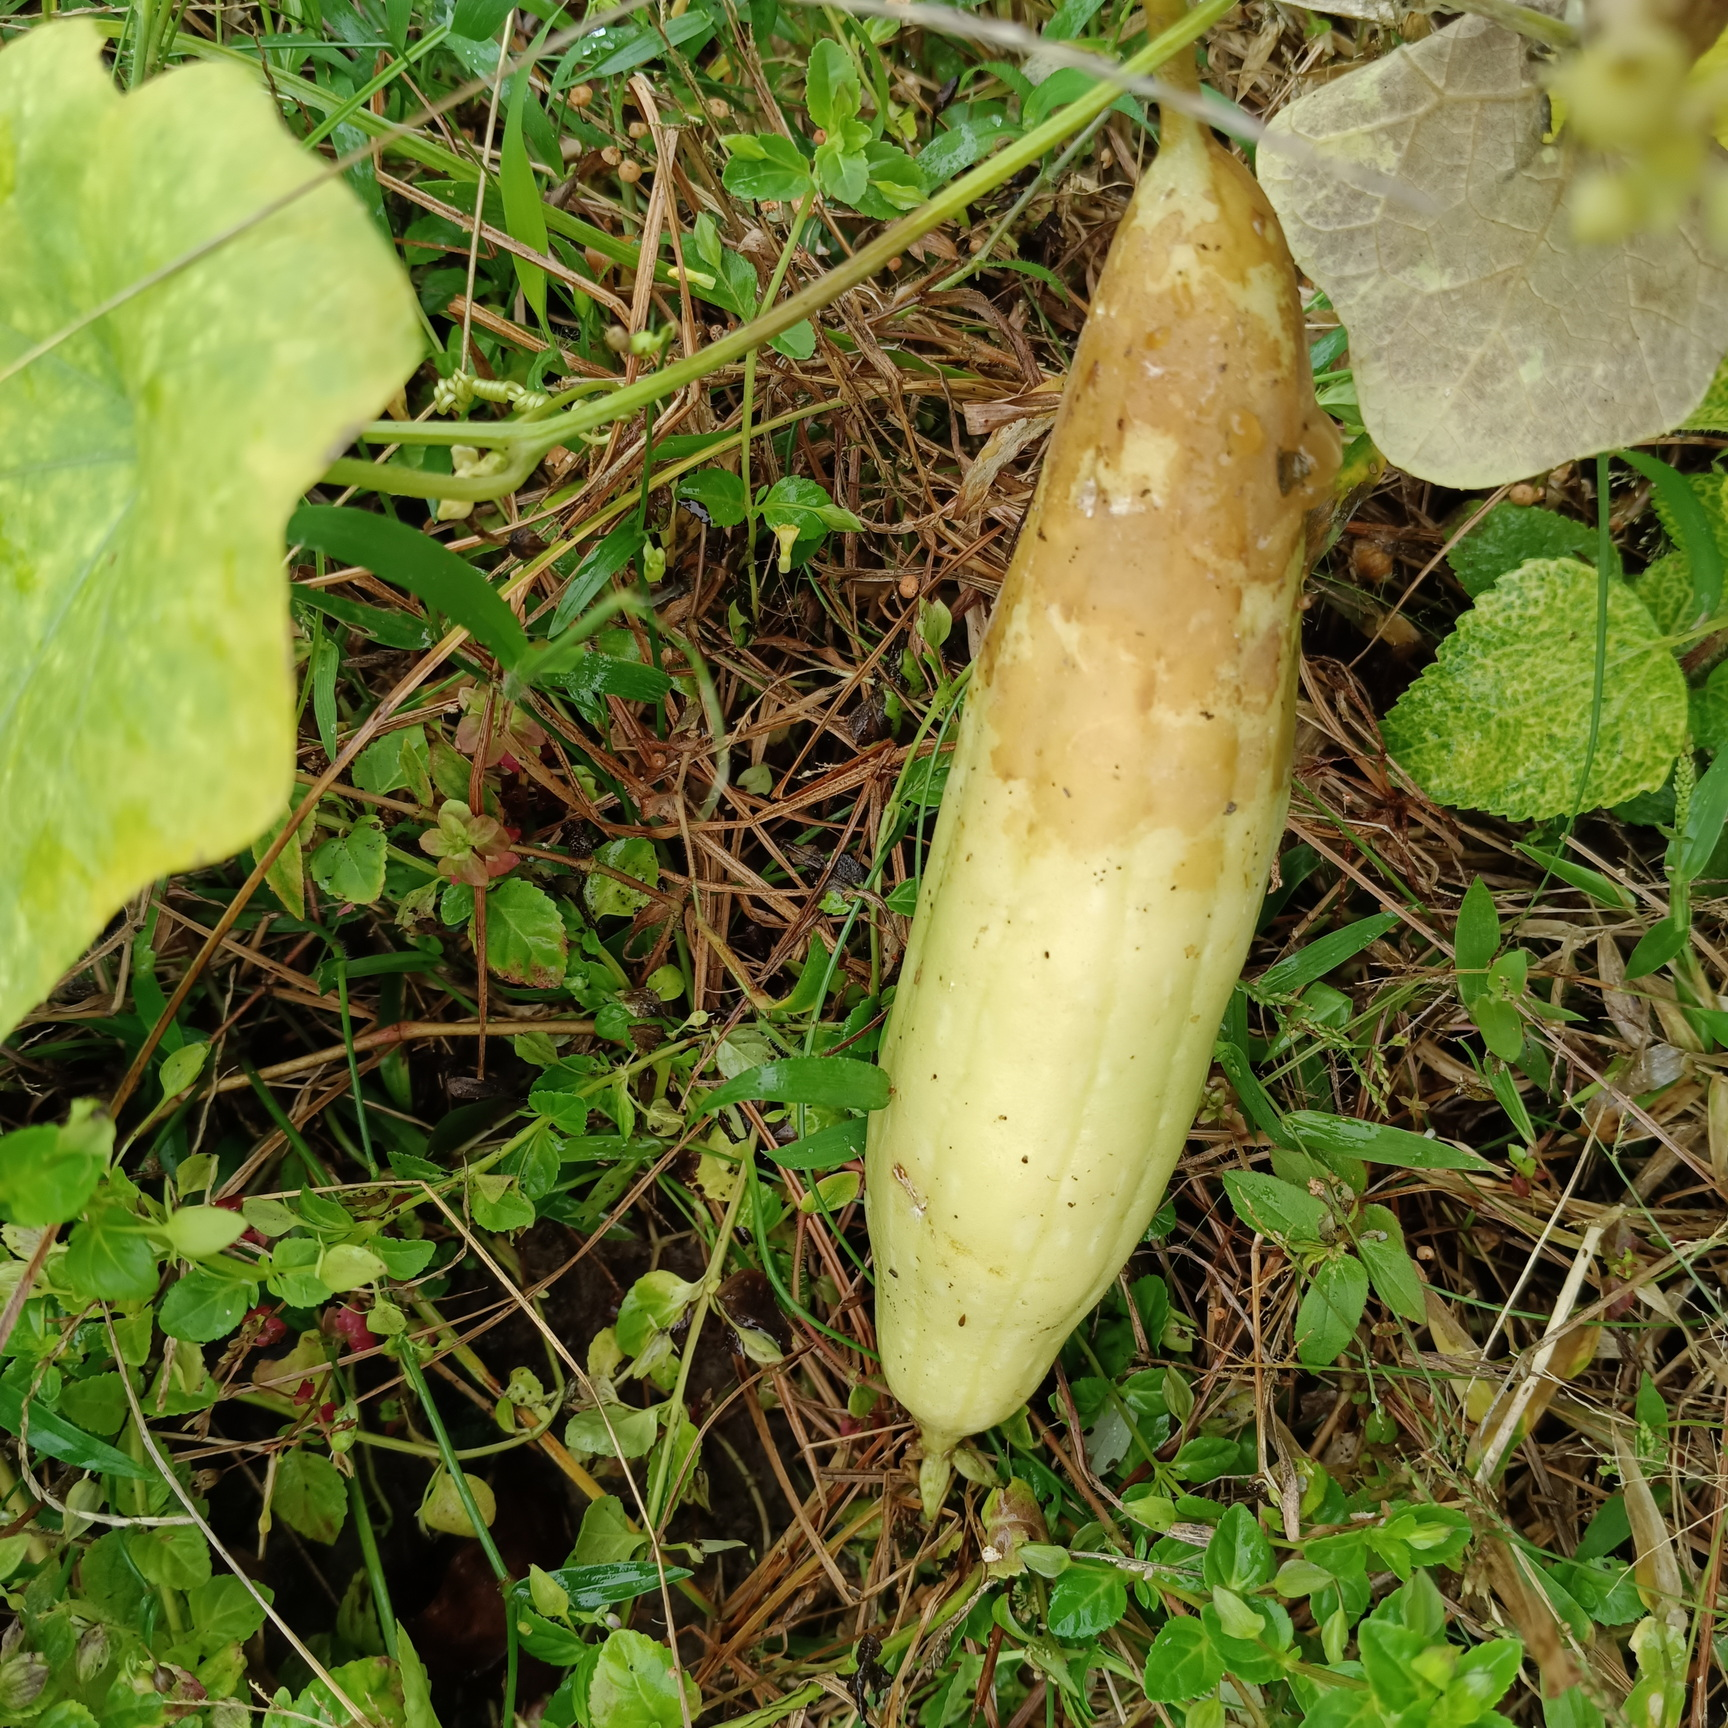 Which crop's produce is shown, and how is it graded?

luffa, faulty
